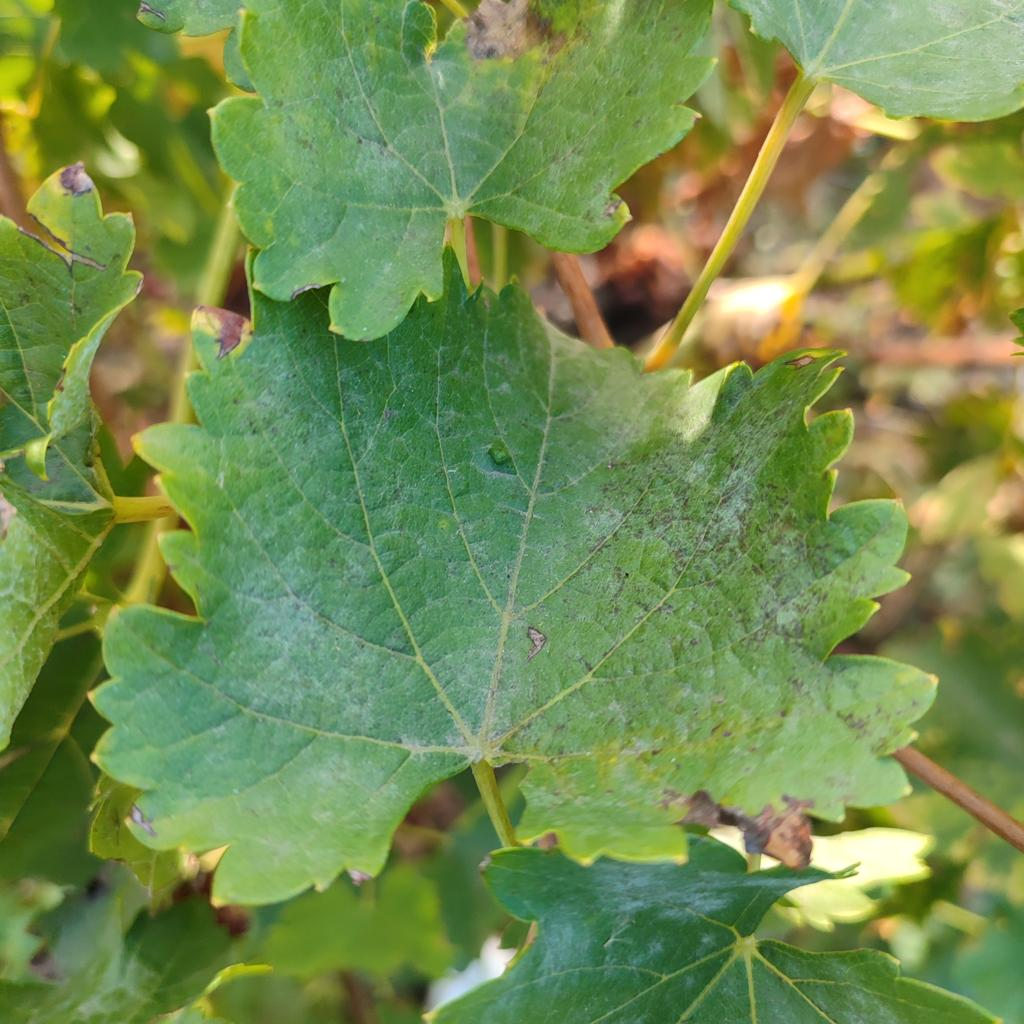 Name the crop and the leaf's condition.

grapevine, powdery mildew
